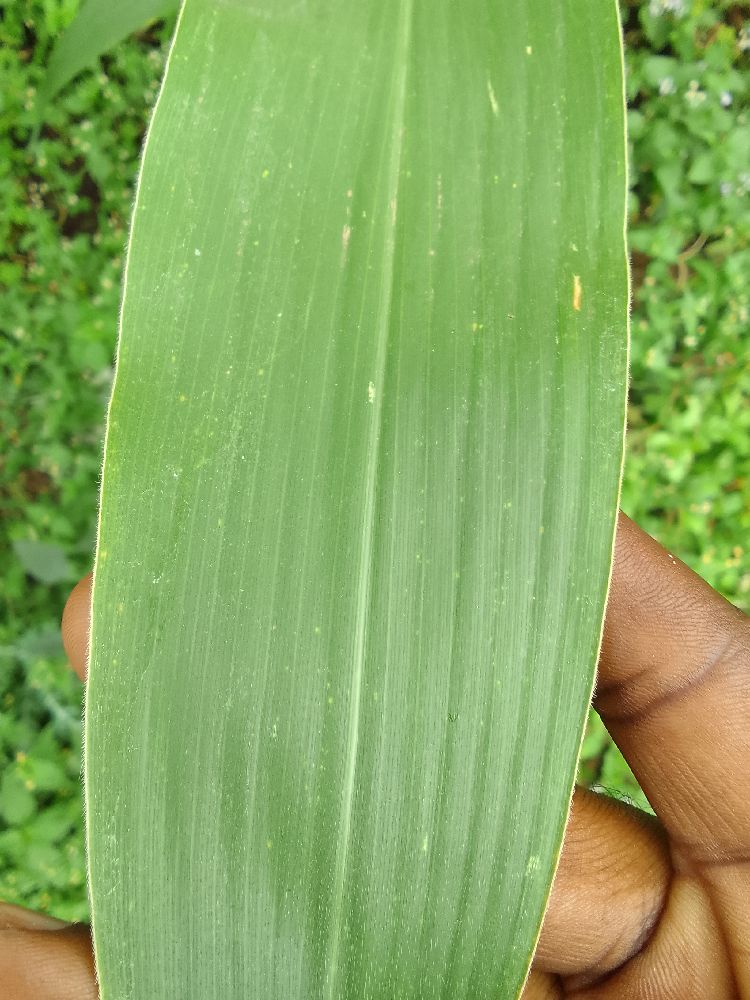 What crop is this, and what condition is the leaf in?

maize, healthy
